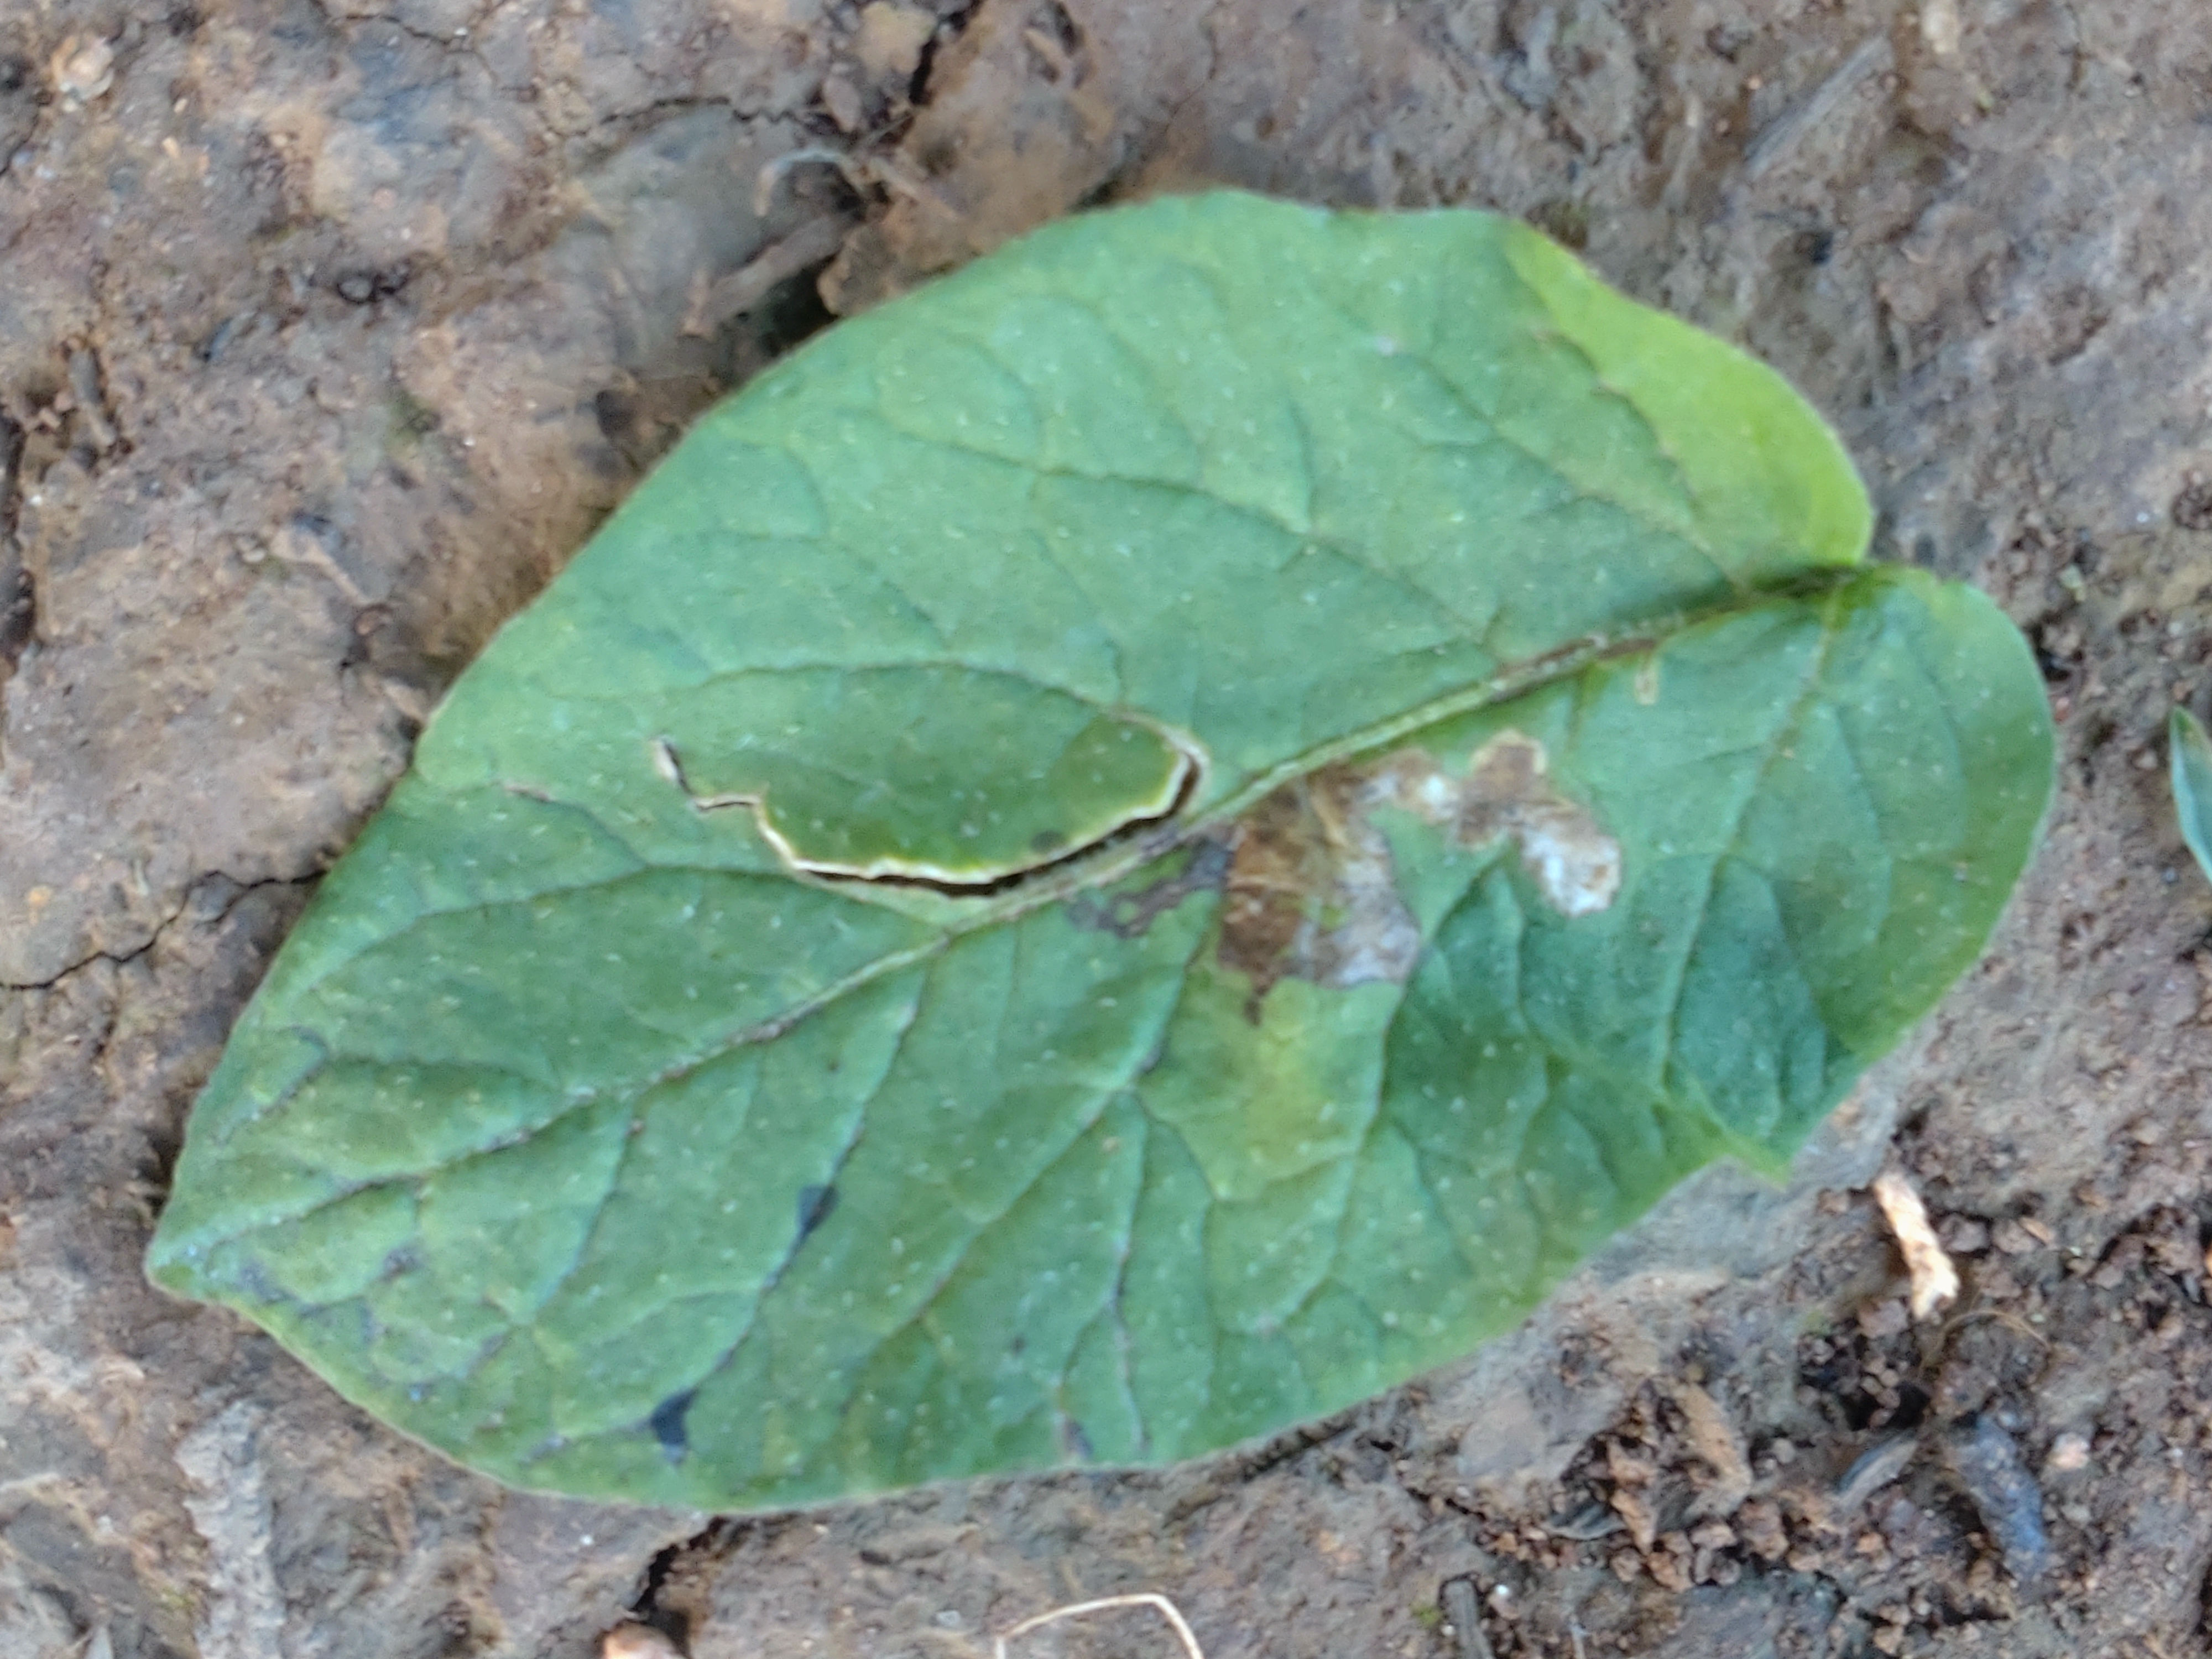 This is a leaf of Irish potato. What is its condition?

early blight
